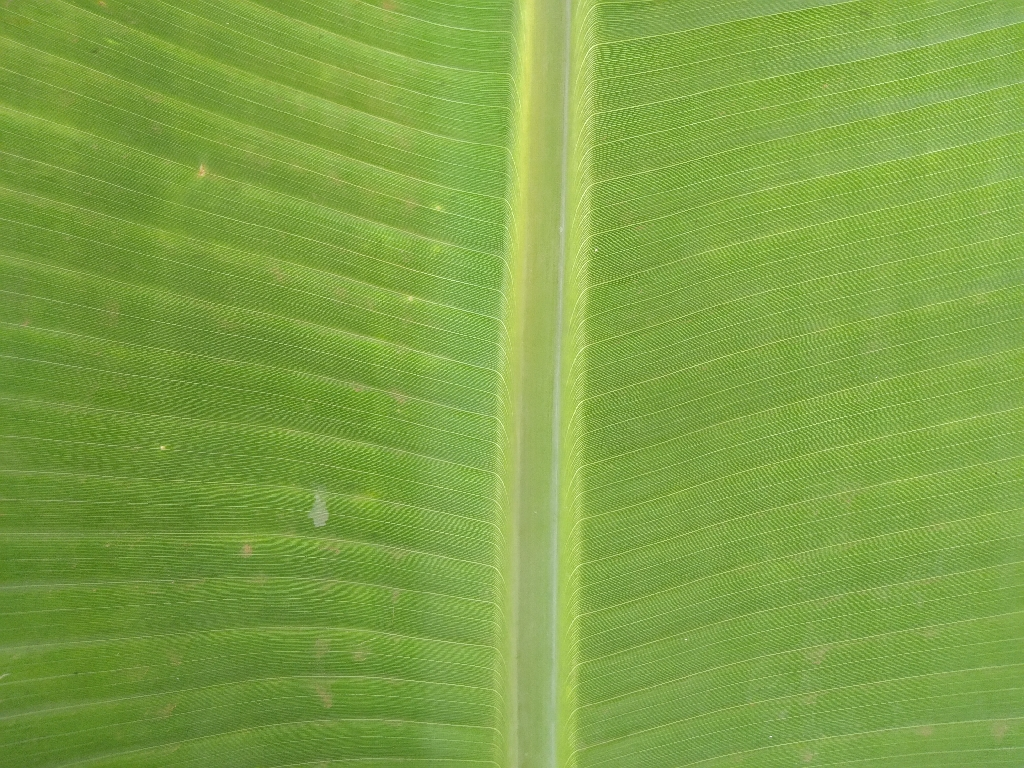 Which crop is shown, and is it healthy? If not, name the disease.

banana, healthy
